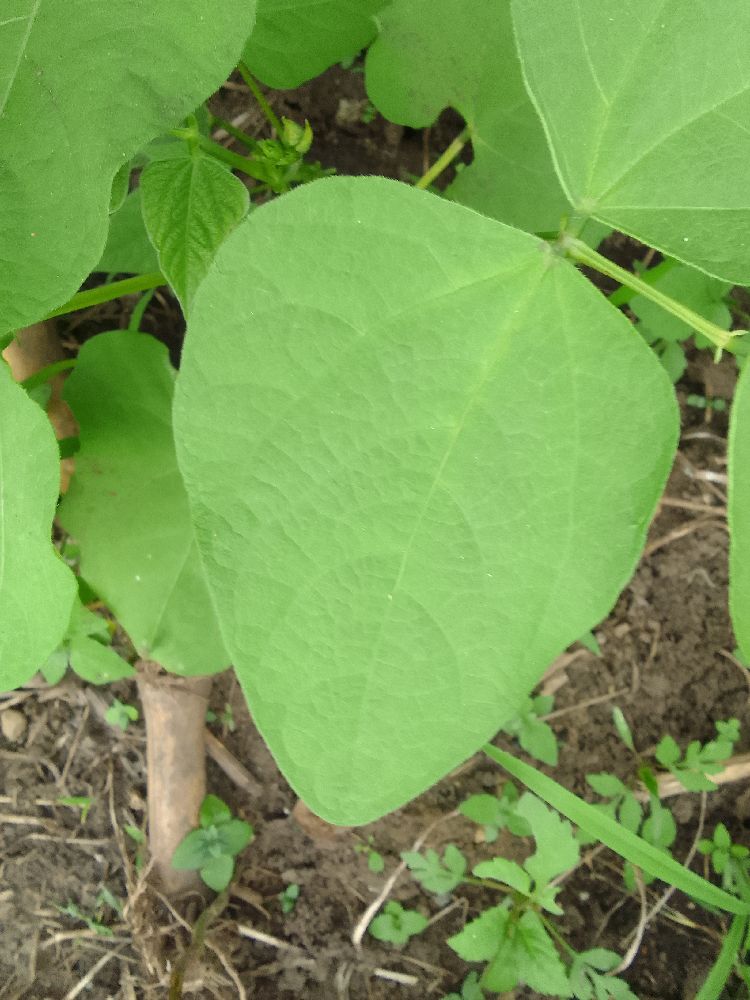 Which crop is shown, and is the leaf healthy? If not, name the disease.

common bean, healthy
